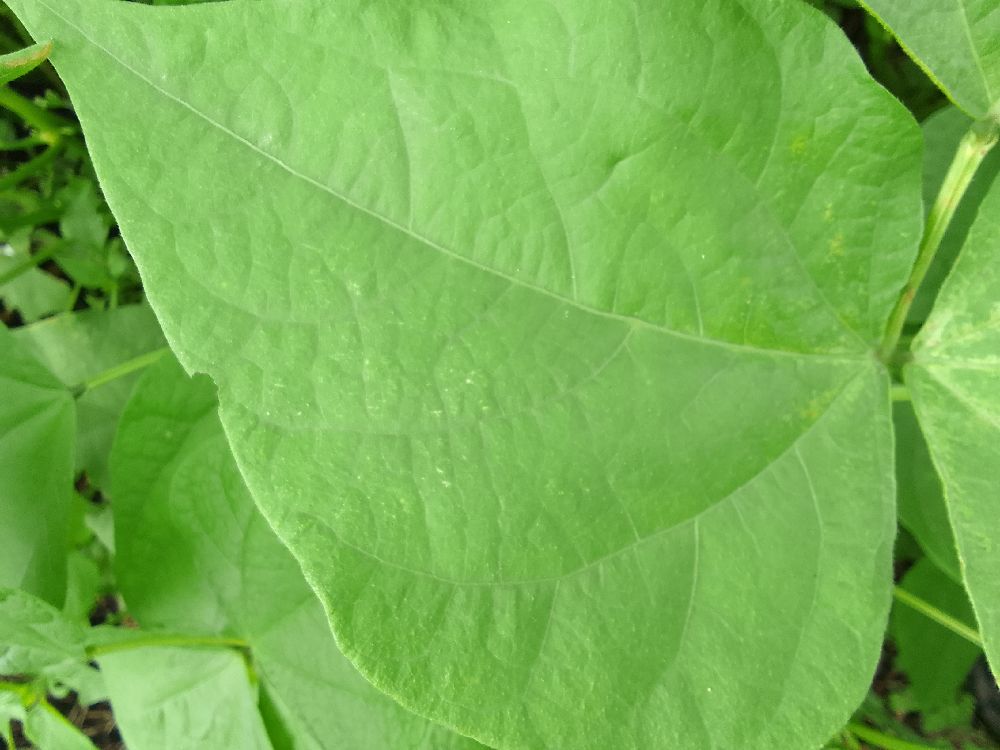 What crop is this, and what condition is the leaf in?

common bean, healthy
